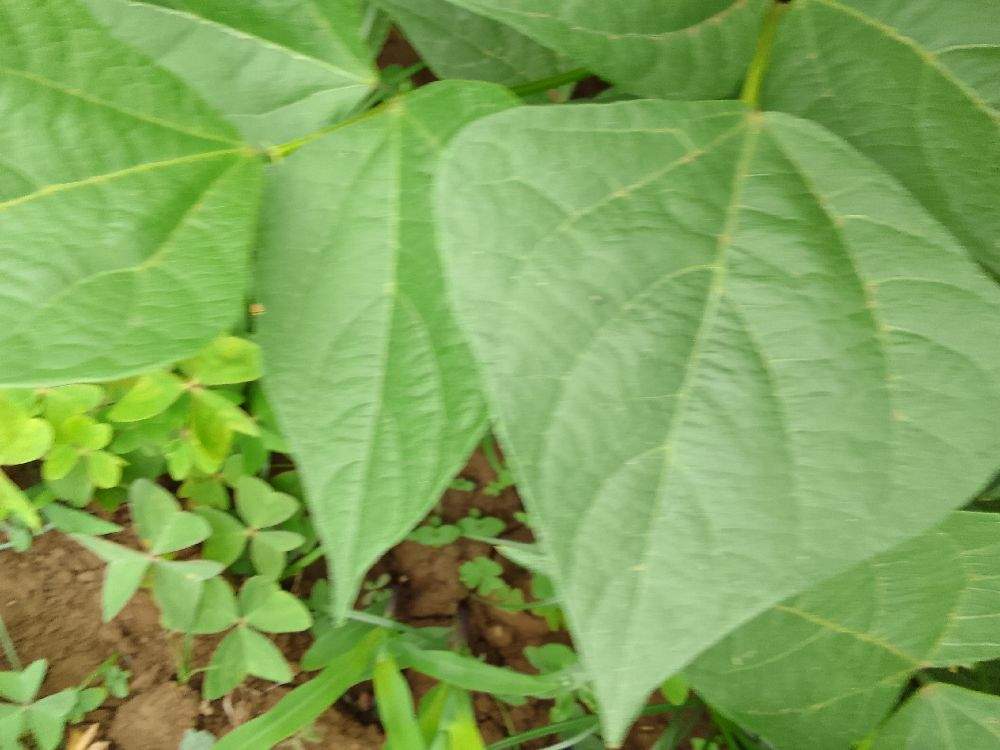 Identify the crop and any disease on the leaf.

common bean, healthy
